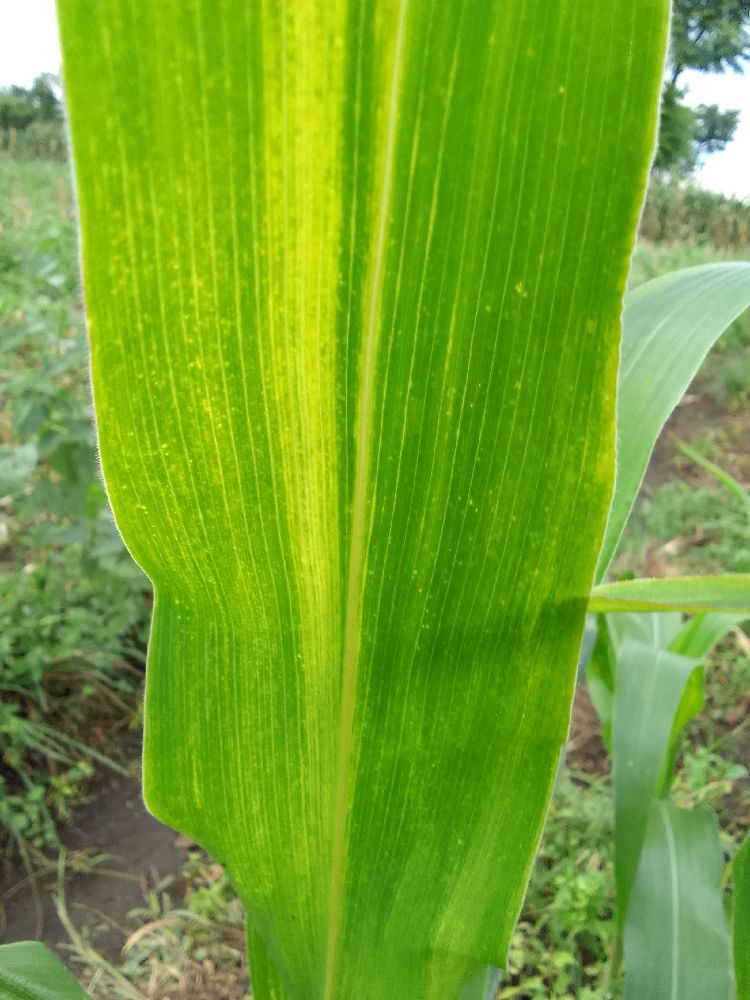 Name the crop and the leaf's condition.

maize, maize lethal necrosis
